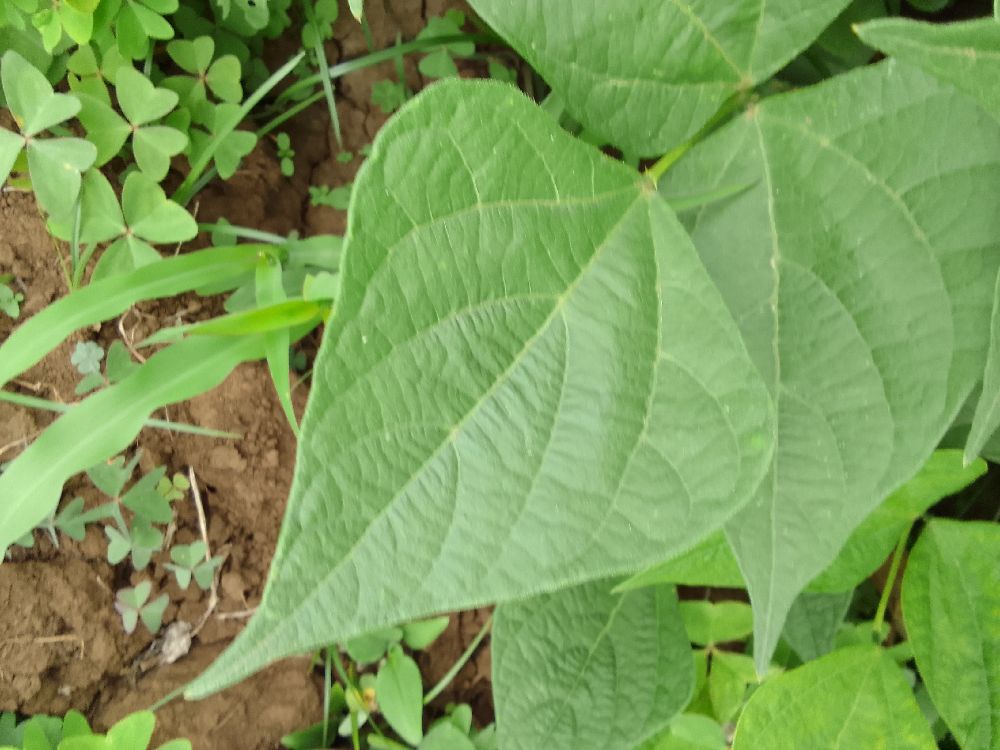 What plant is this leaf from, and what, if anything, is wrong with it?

common bean, healthy
